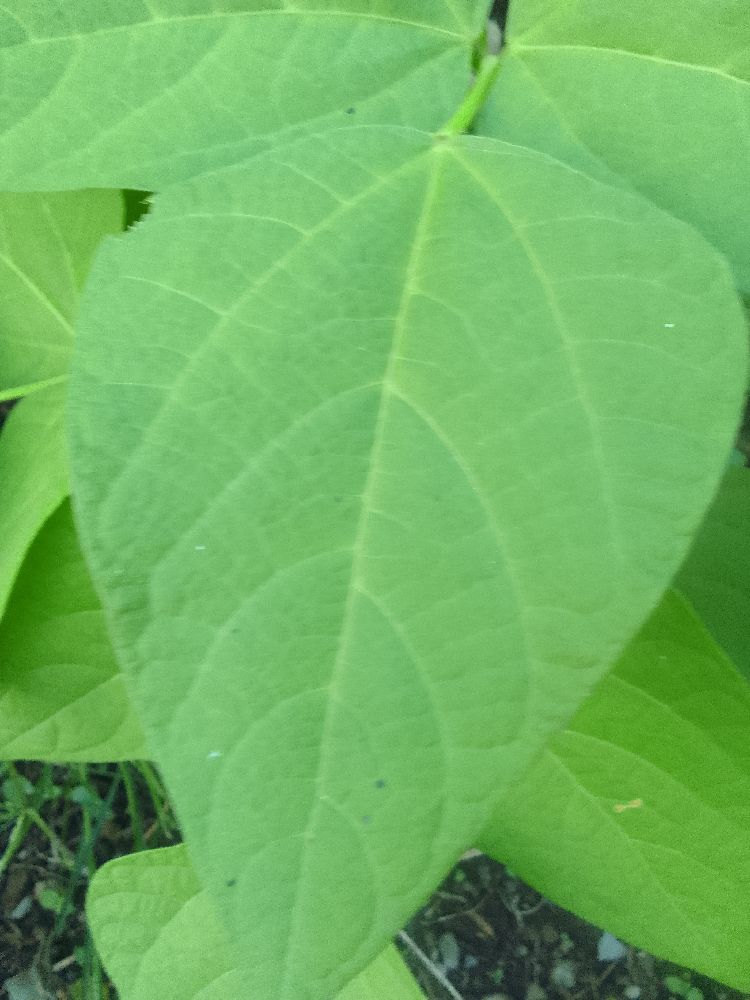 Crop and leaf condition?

common bean, healthy
